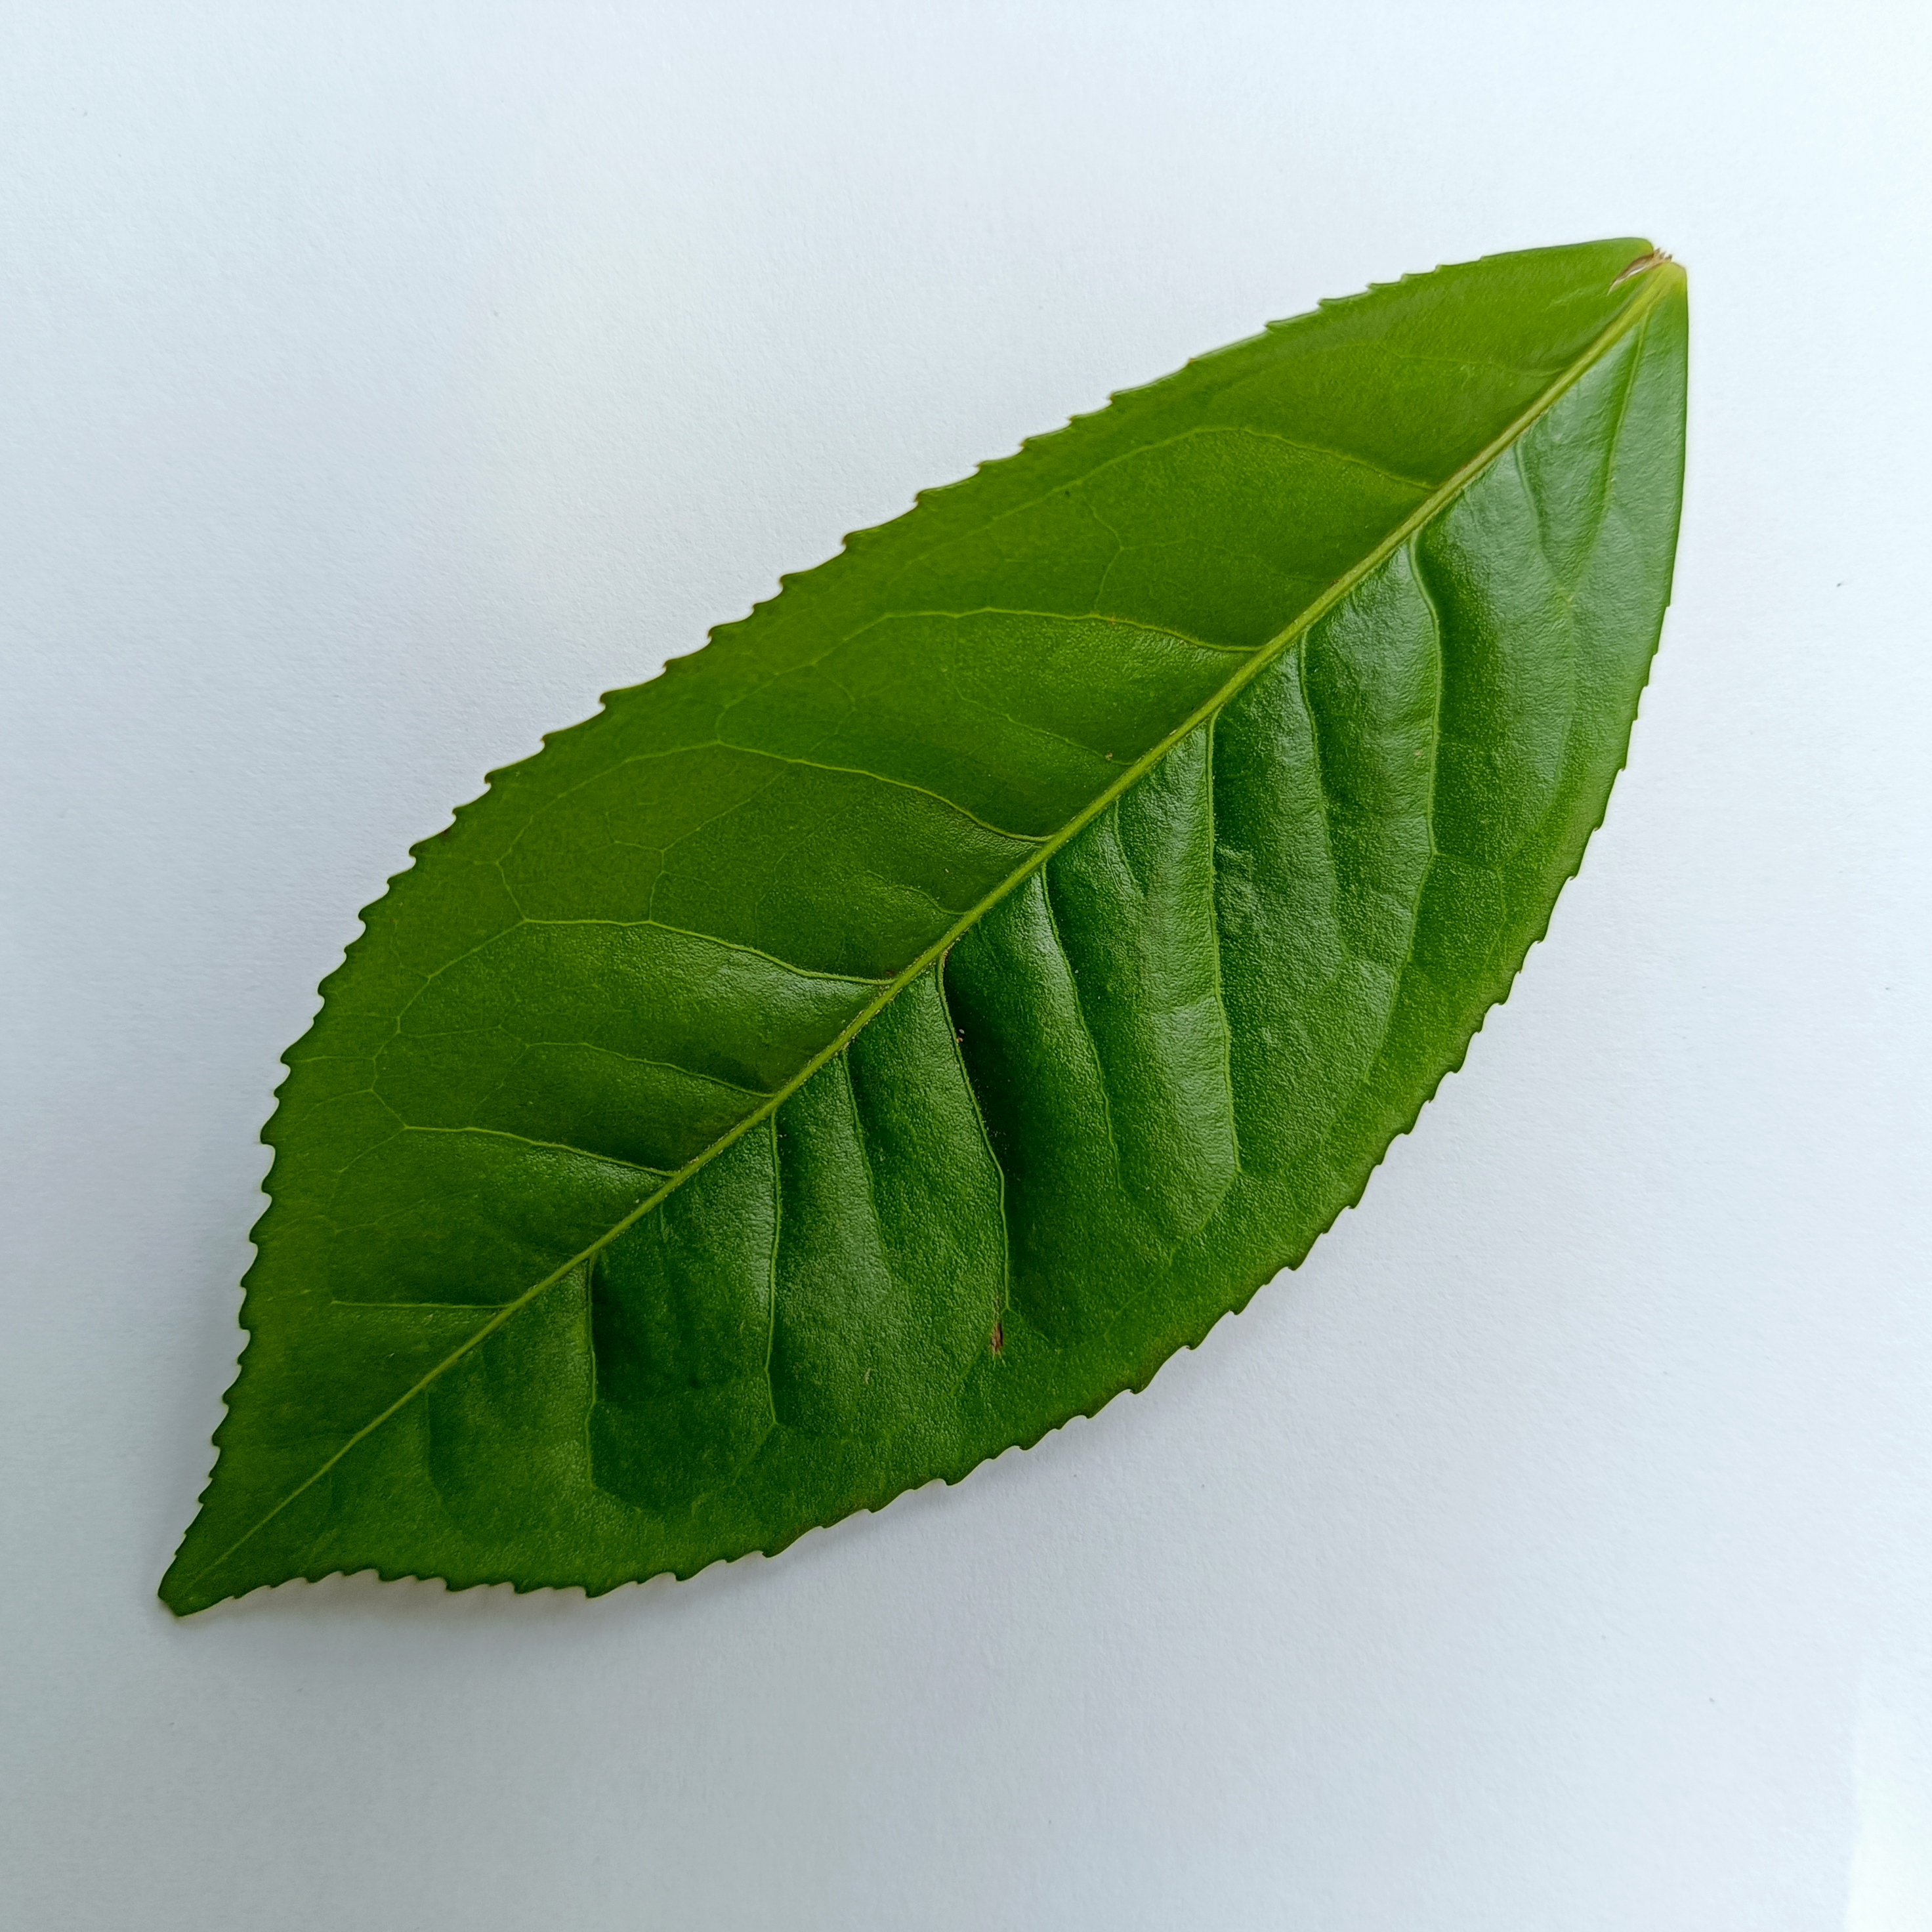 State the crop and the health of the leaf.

tea, healthy
